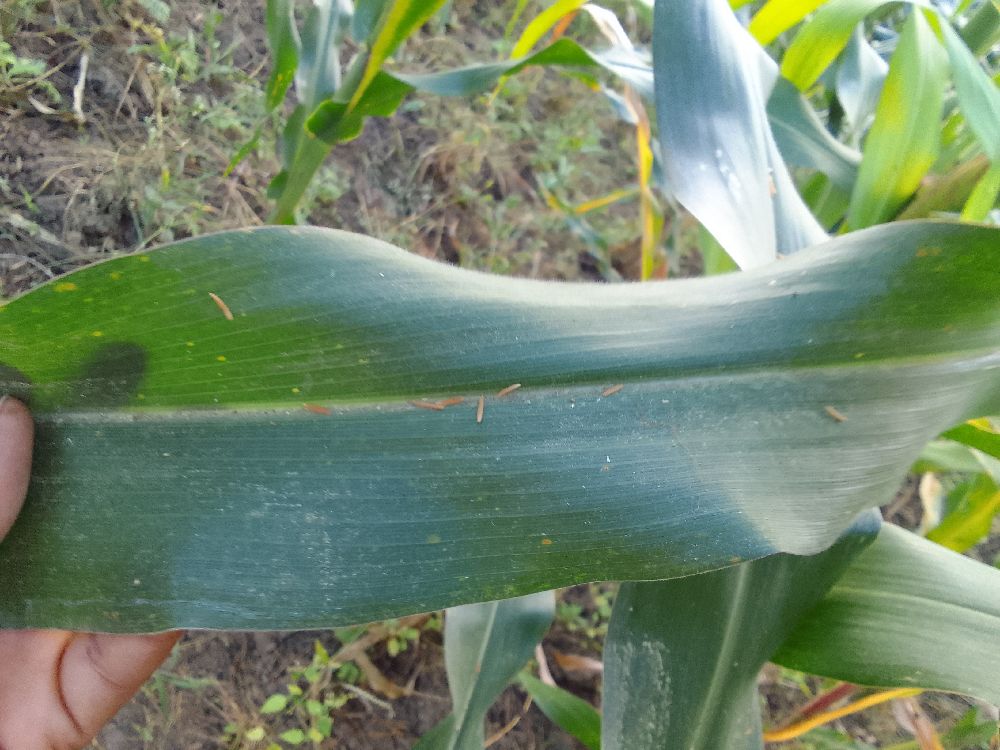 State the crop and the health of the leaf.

maize, healthy
